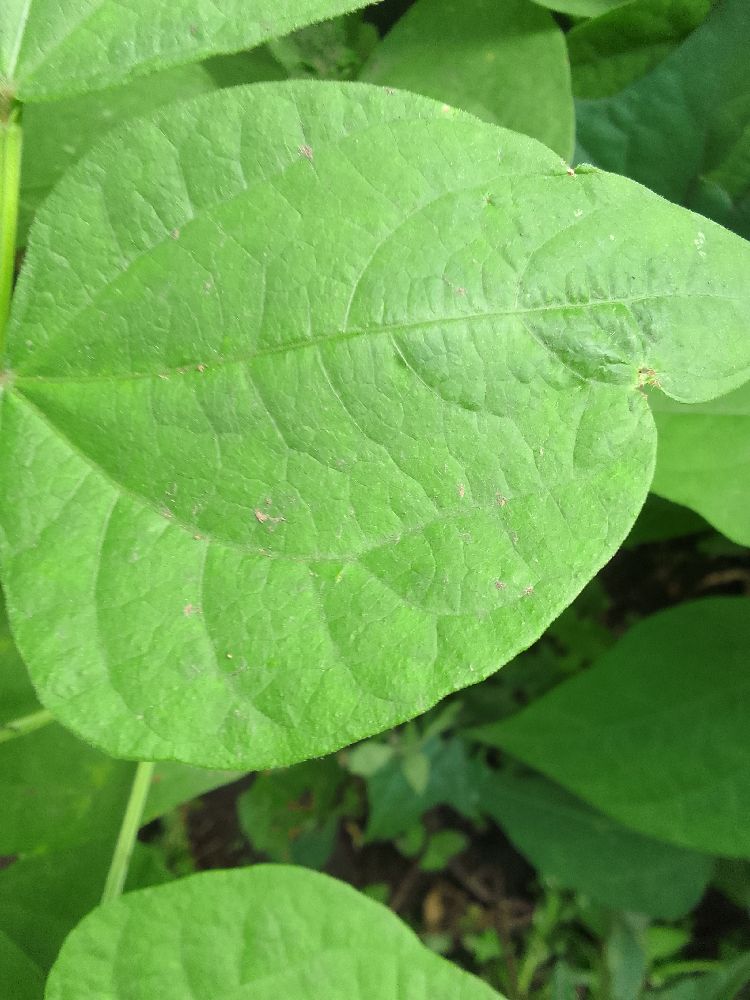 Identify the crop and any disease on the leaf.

common bean, healthy
